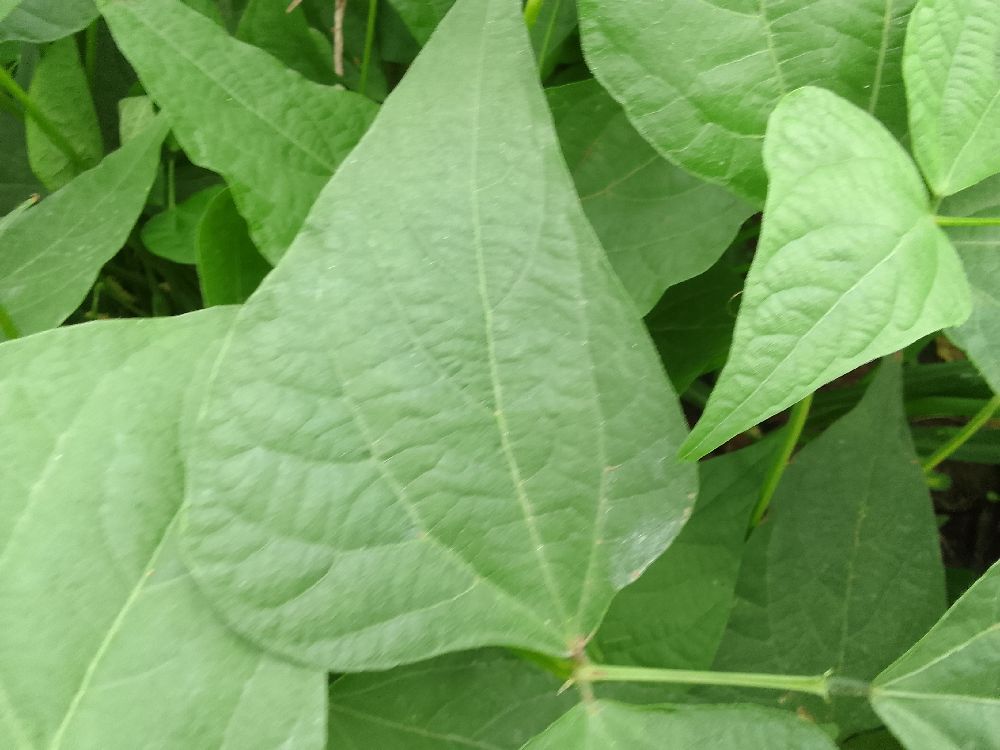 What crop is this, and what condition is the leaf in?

common bean, healthy
